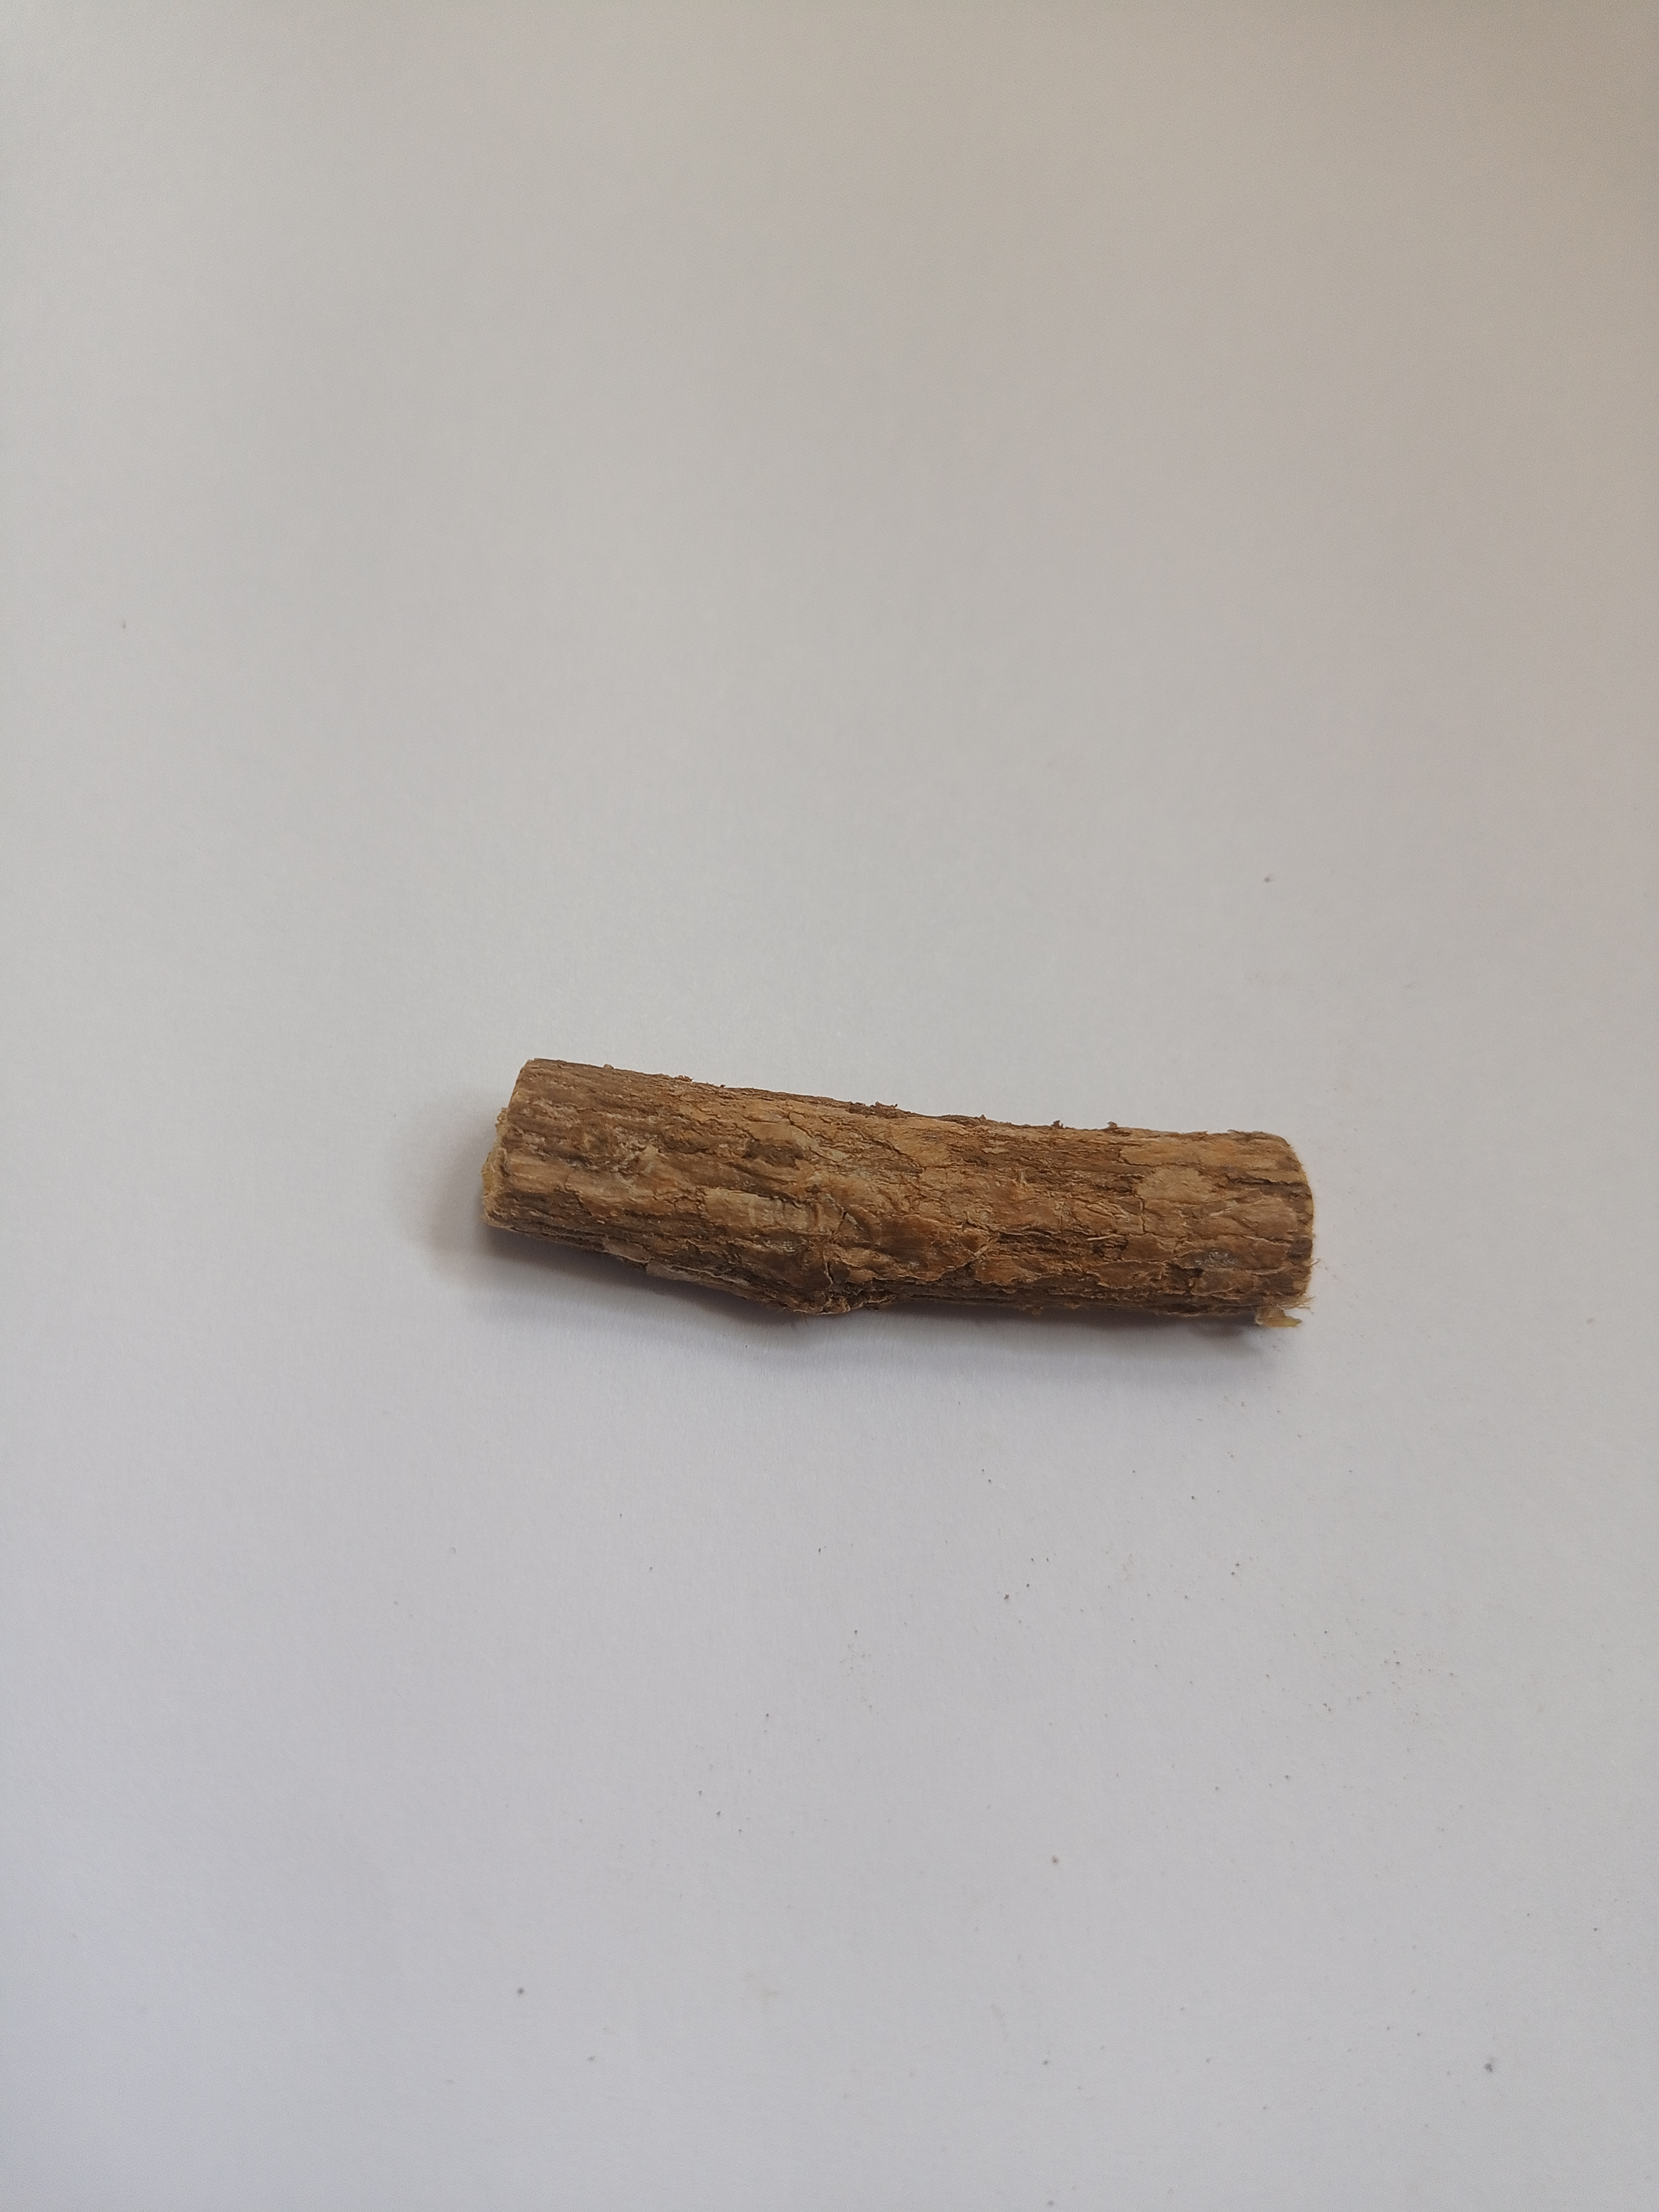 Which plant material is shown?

jesthamadh
